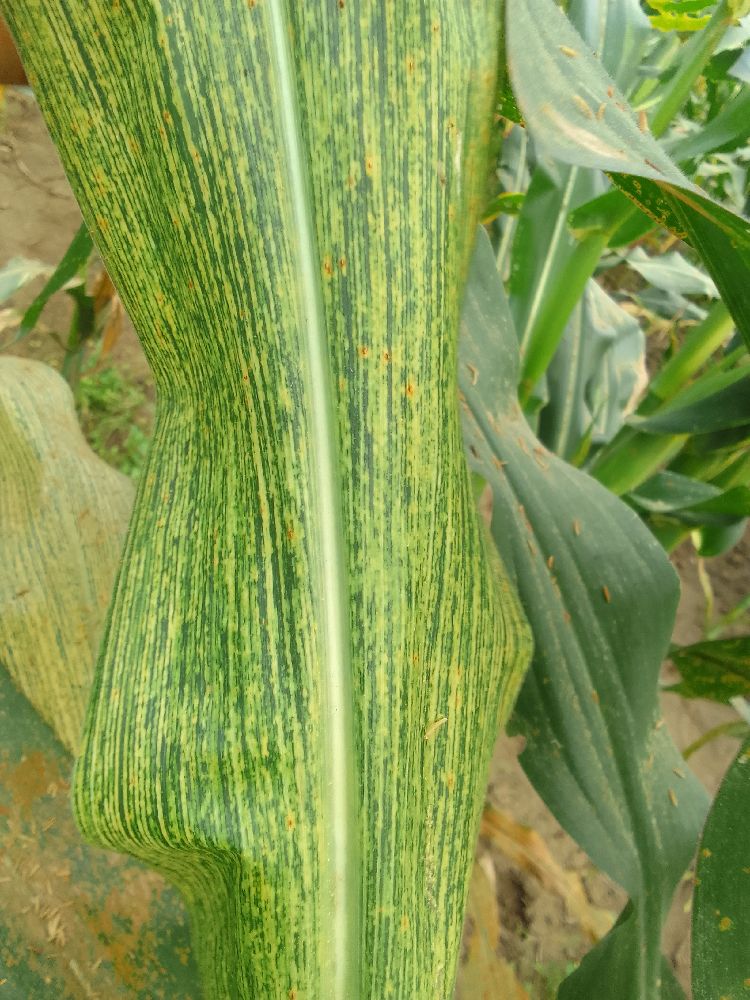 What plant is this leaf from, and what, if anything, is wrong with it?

maize, maize streak virus
